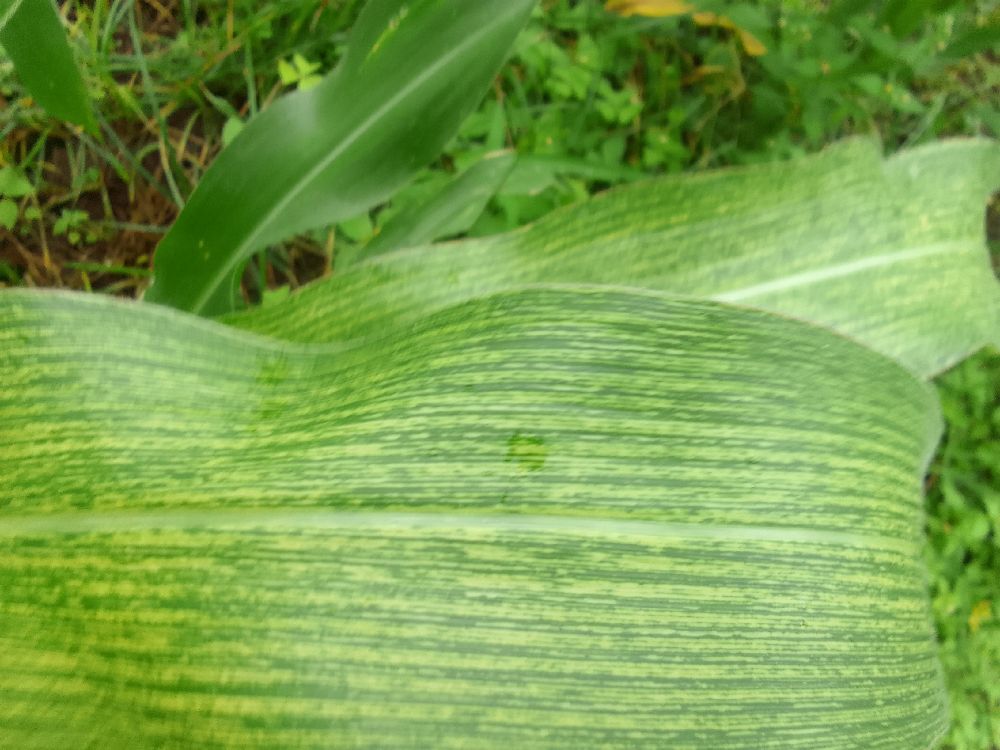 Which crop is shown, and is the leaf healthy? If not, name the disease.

maize, maize streak virus
